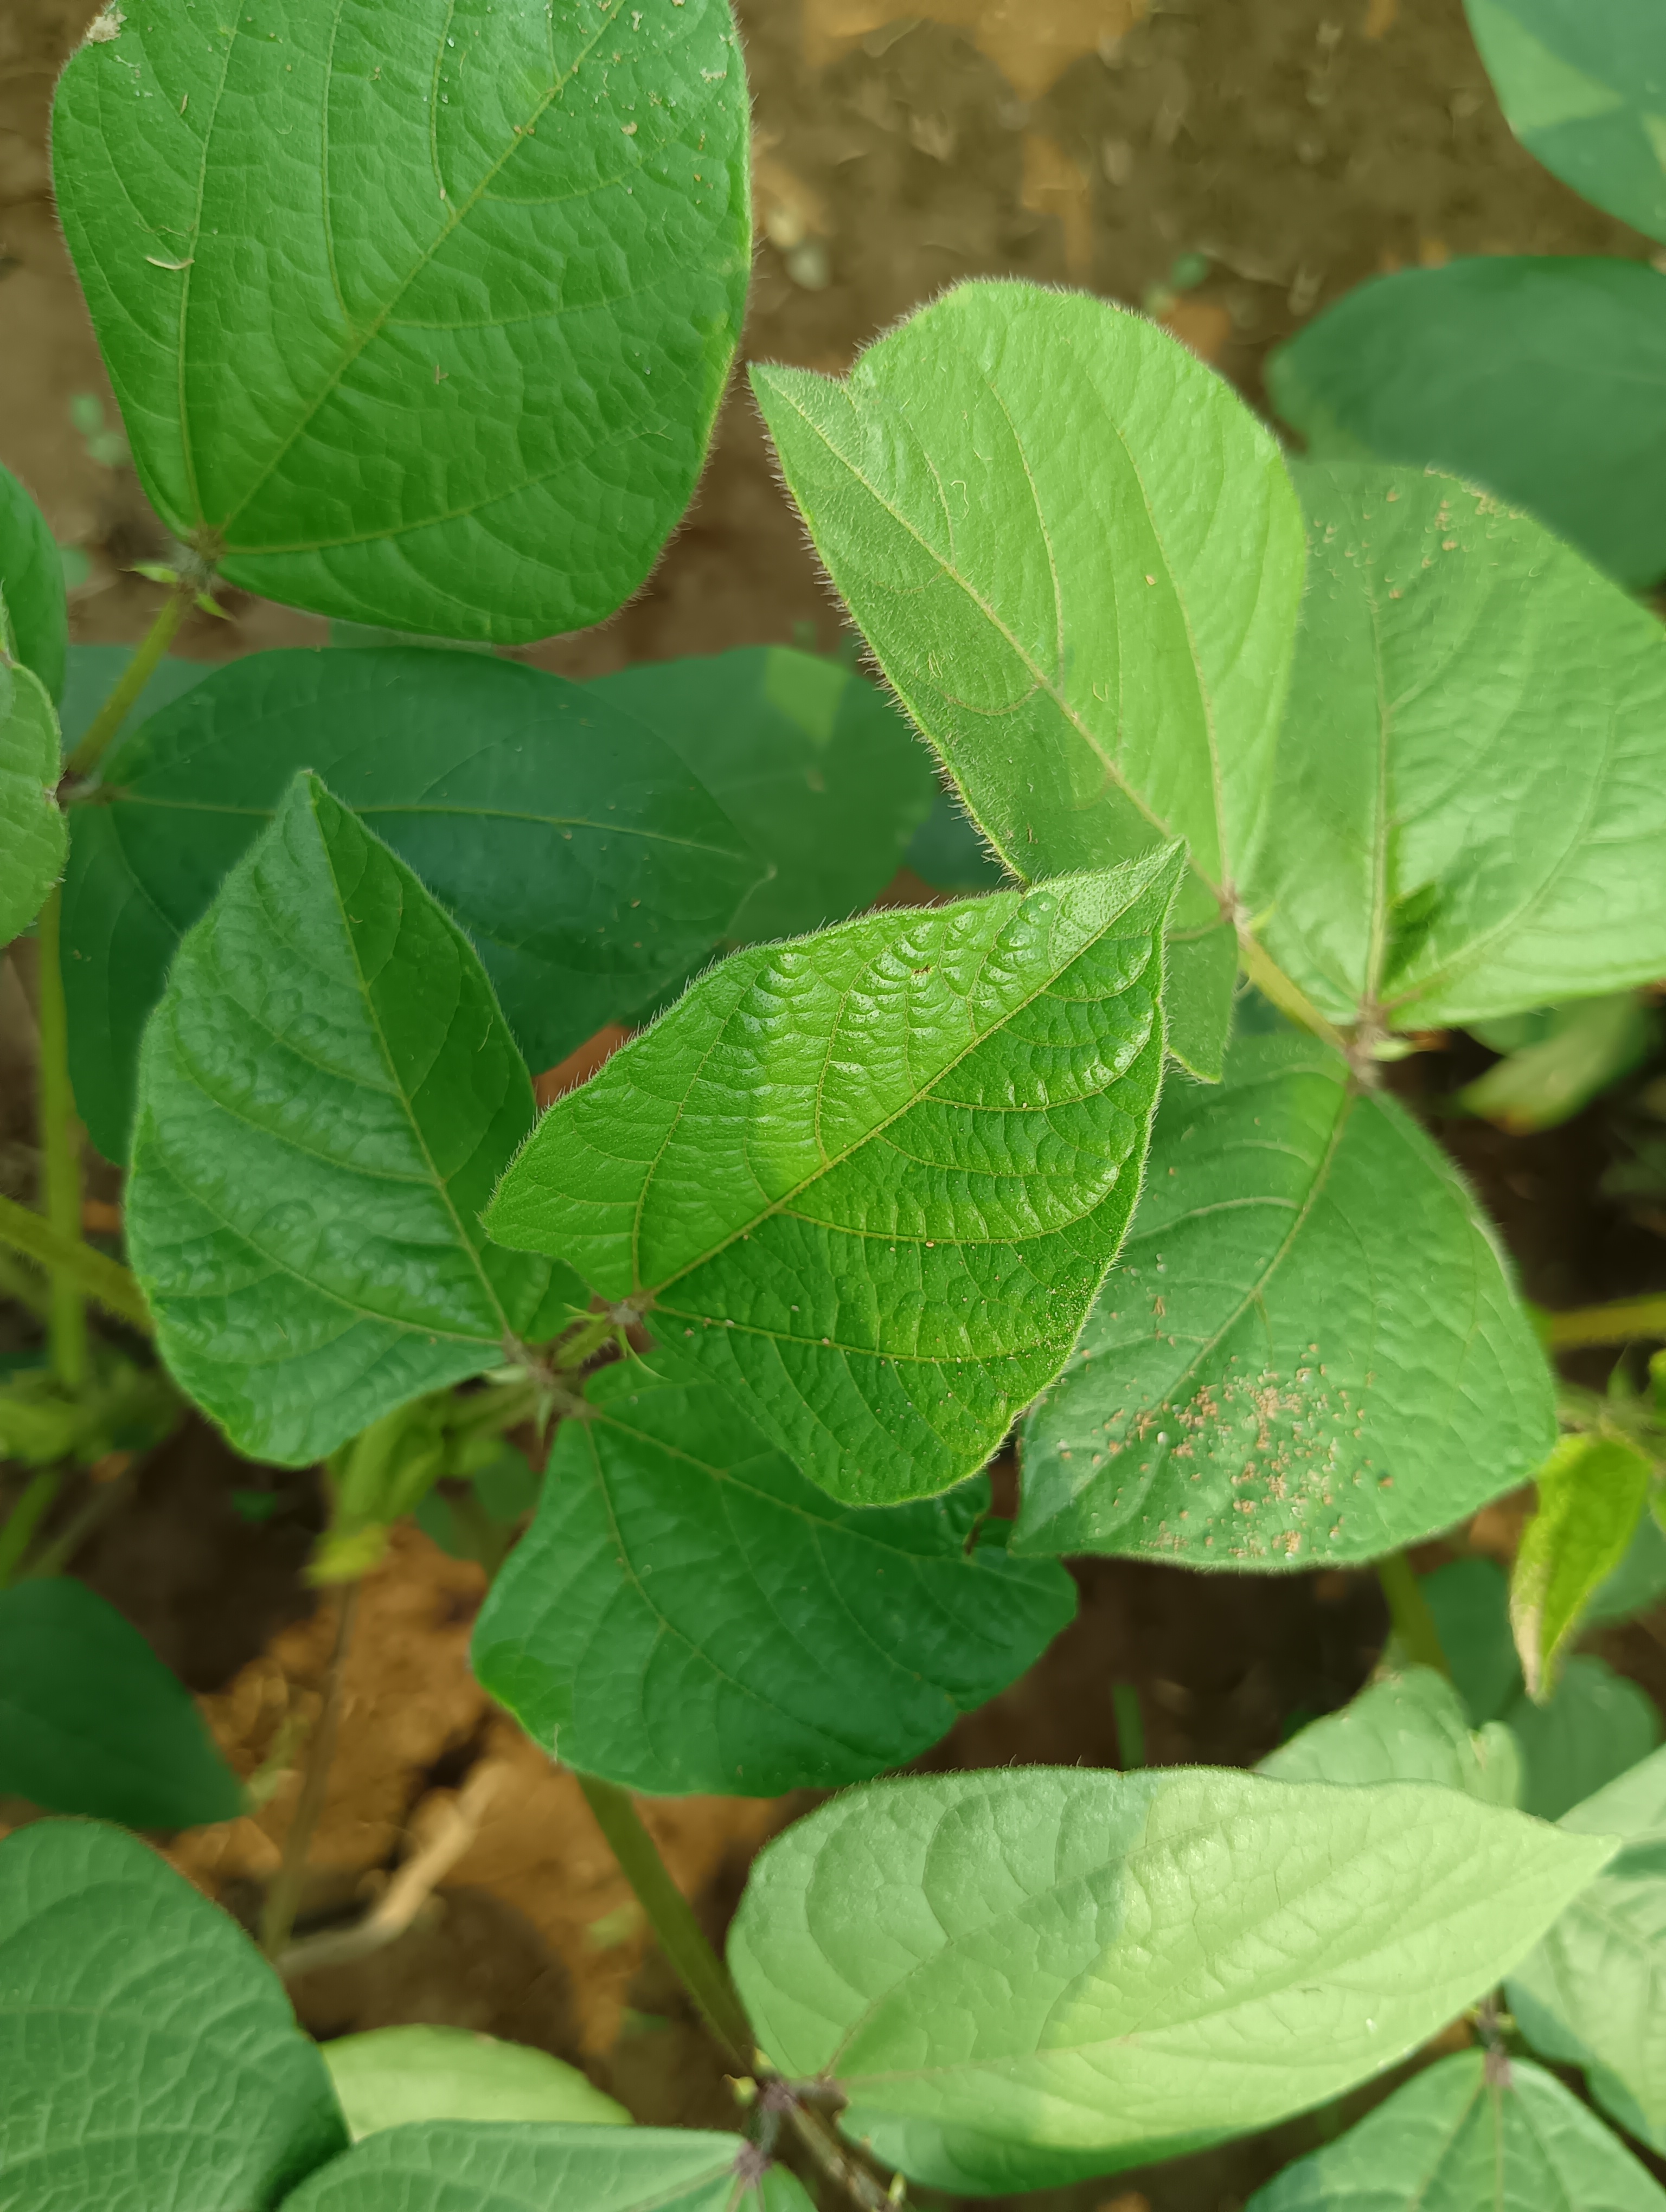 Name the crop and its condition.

mungbean, healthy
